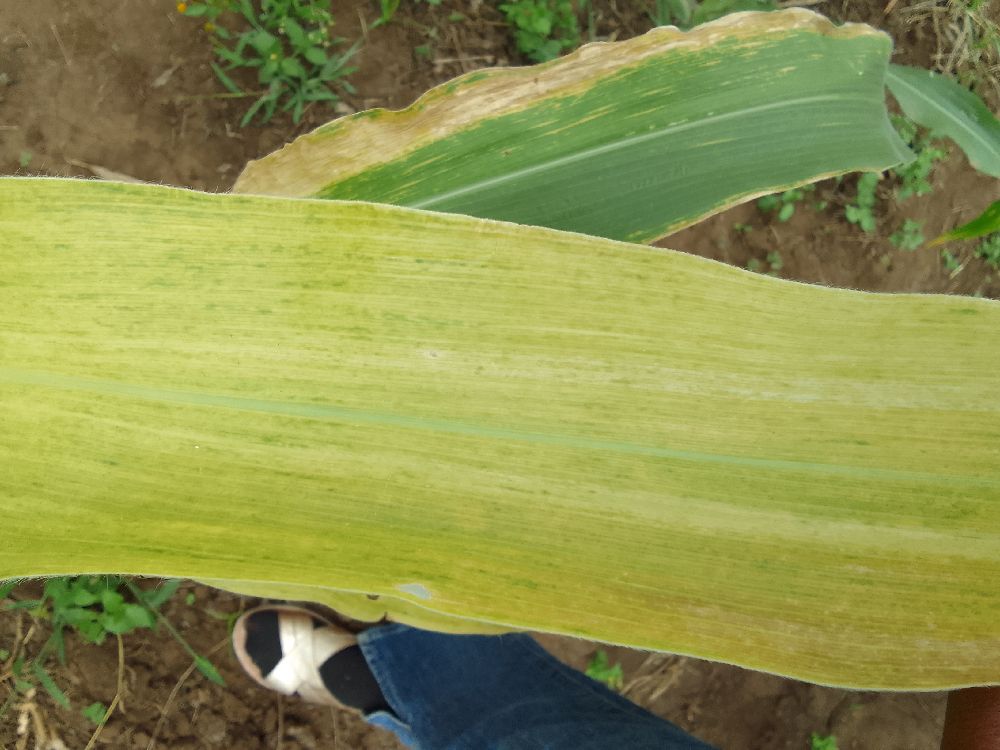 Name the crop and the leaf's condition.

maize, maize lethal necrosis
